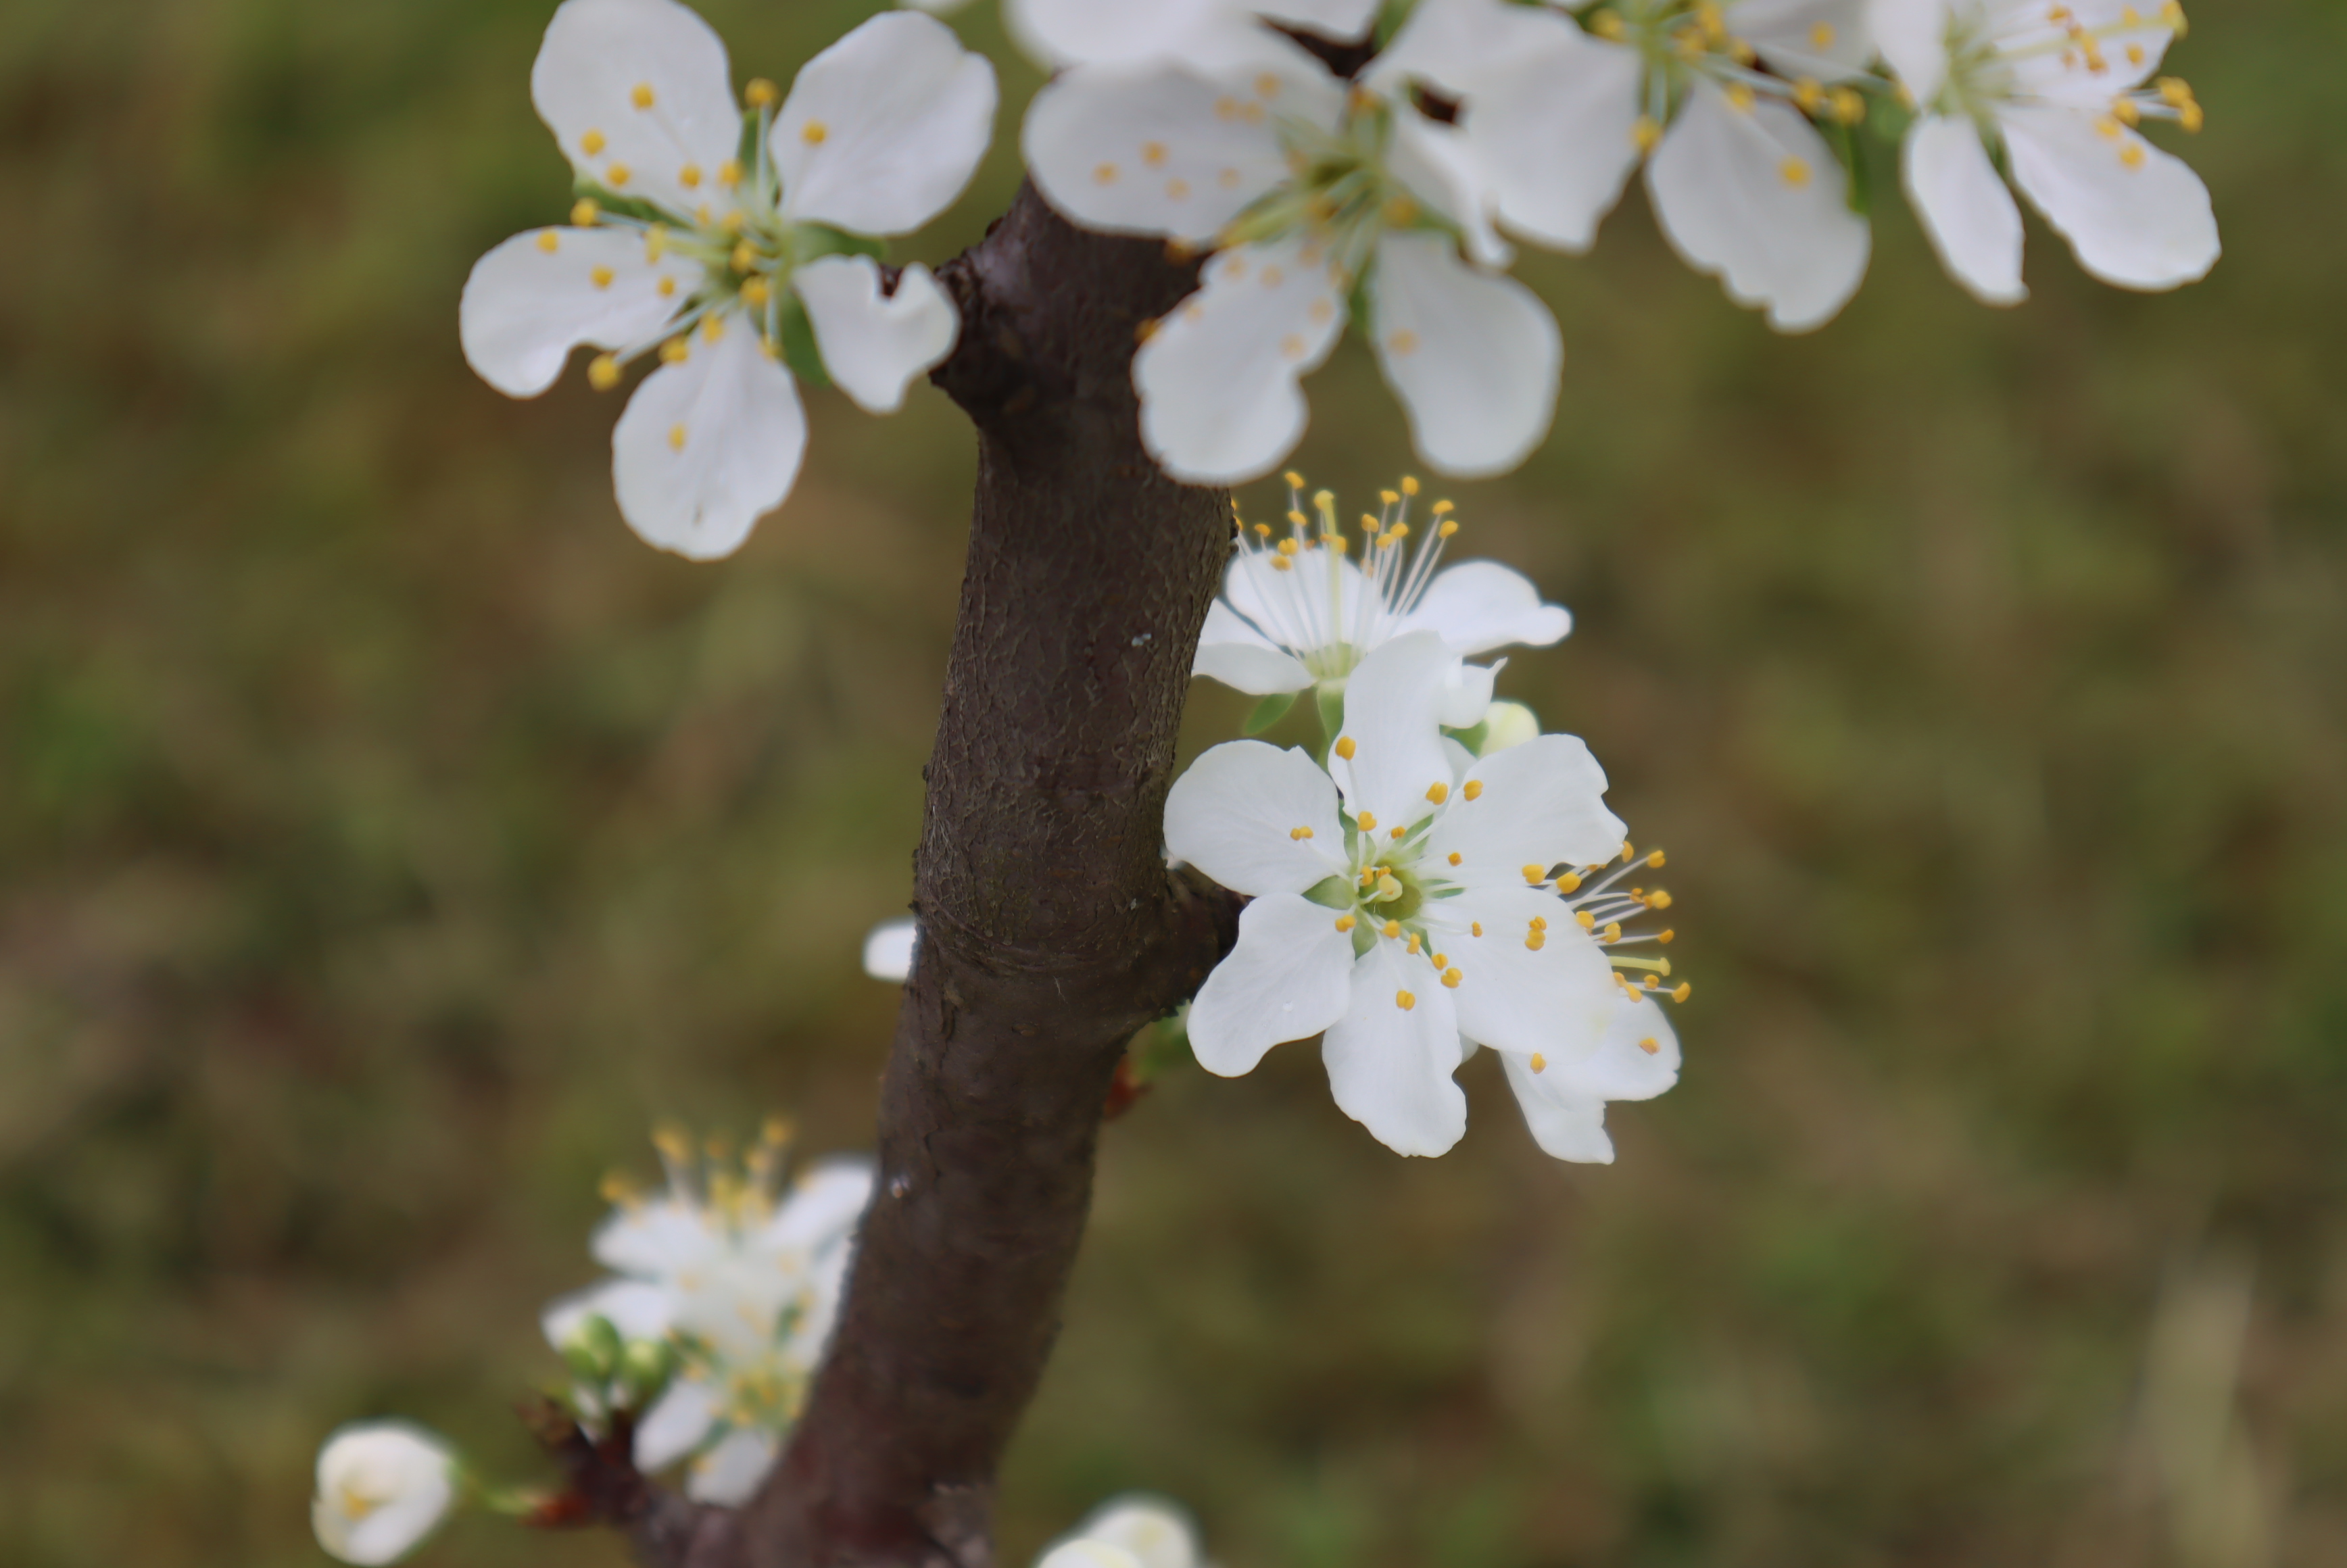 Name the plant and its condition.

plum, healthy
